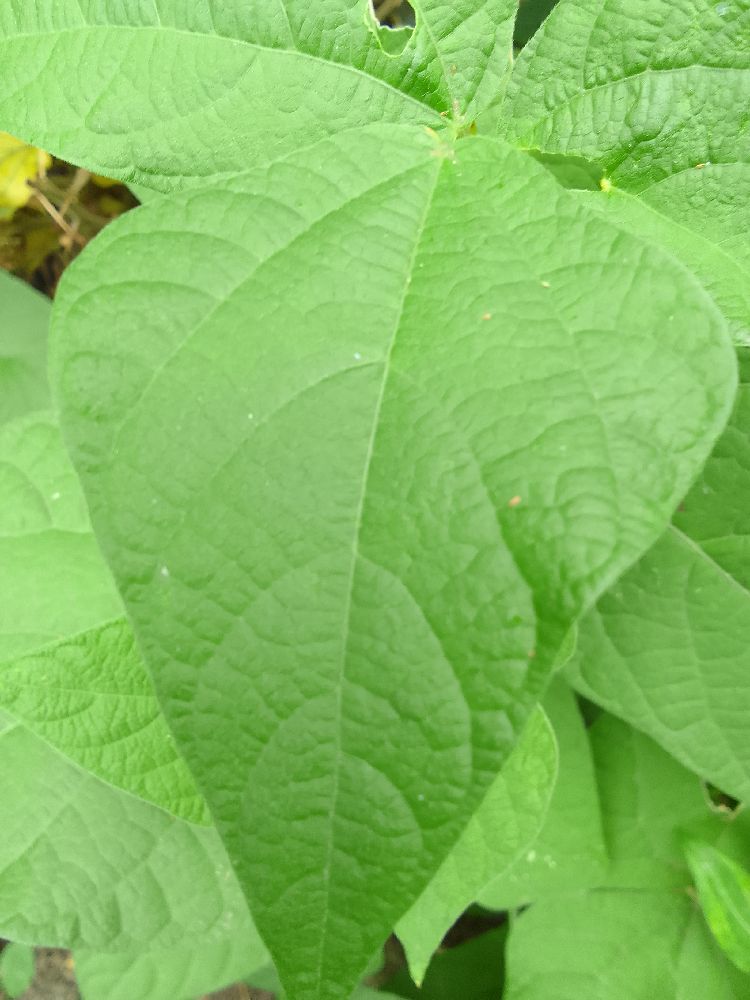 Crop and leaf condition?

common bean, healthy
